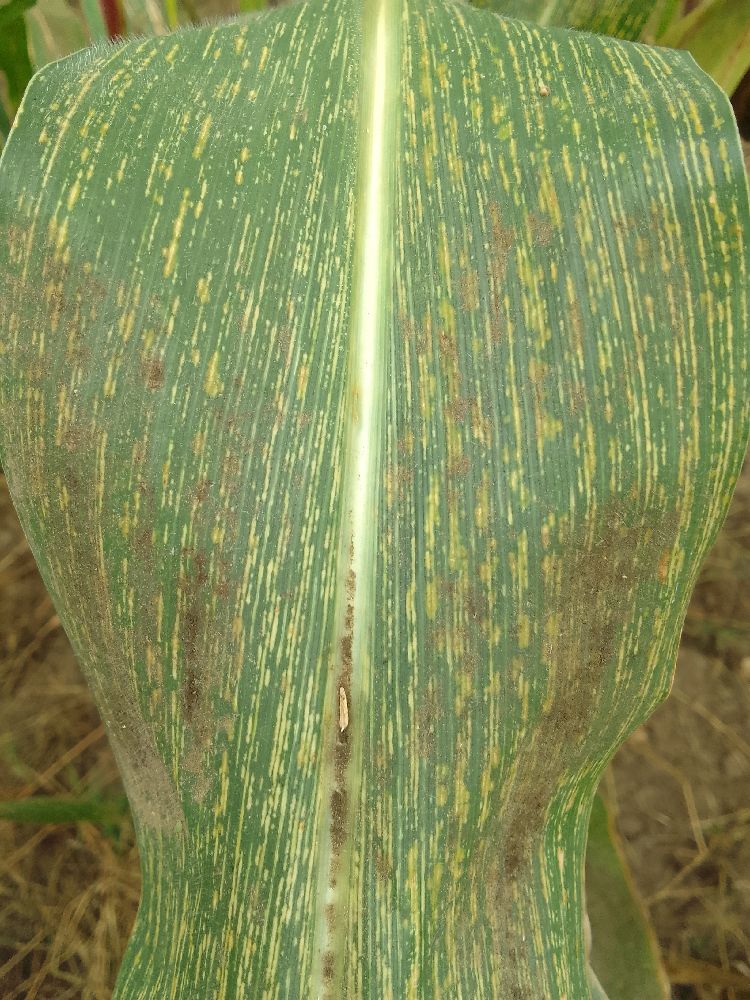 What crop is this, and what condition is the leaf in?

maize, maize streak virus
